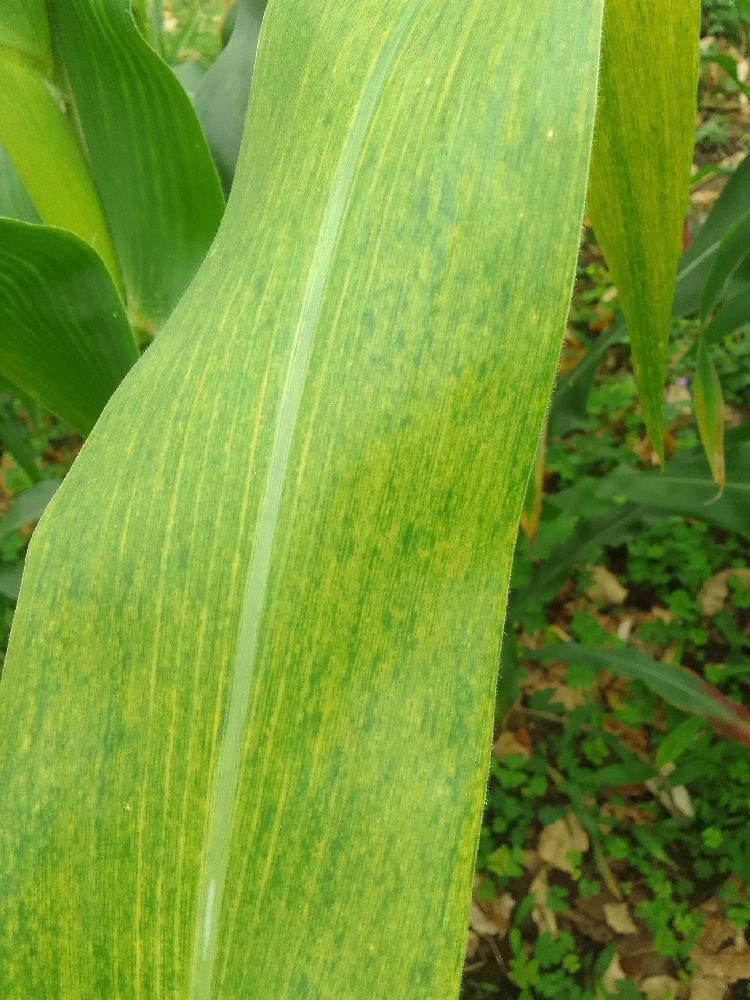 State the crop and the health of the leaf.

maize, maize lethal necrosis
